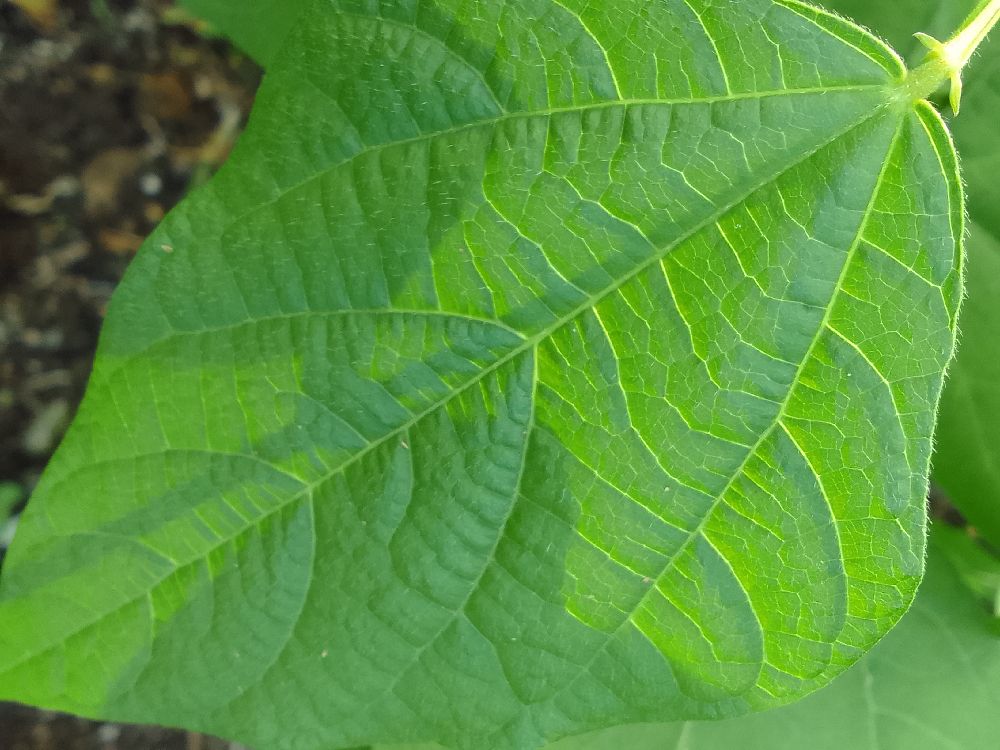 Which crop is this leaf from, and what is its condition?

common bean, healthy
